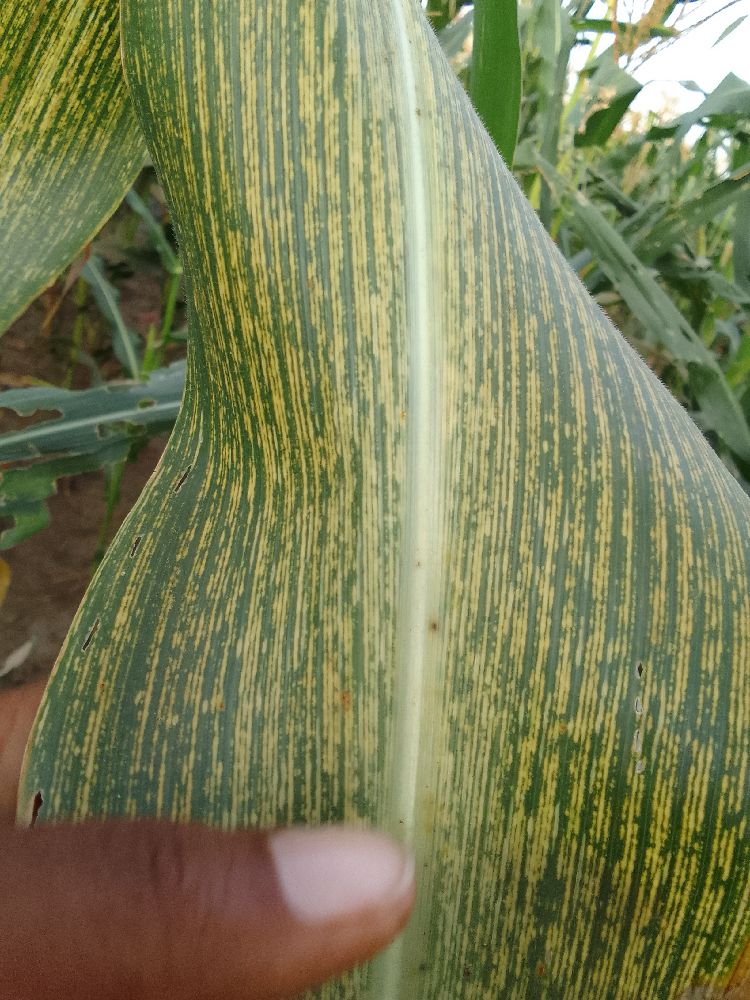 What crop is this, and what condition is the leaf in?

maize, maize streak virus
